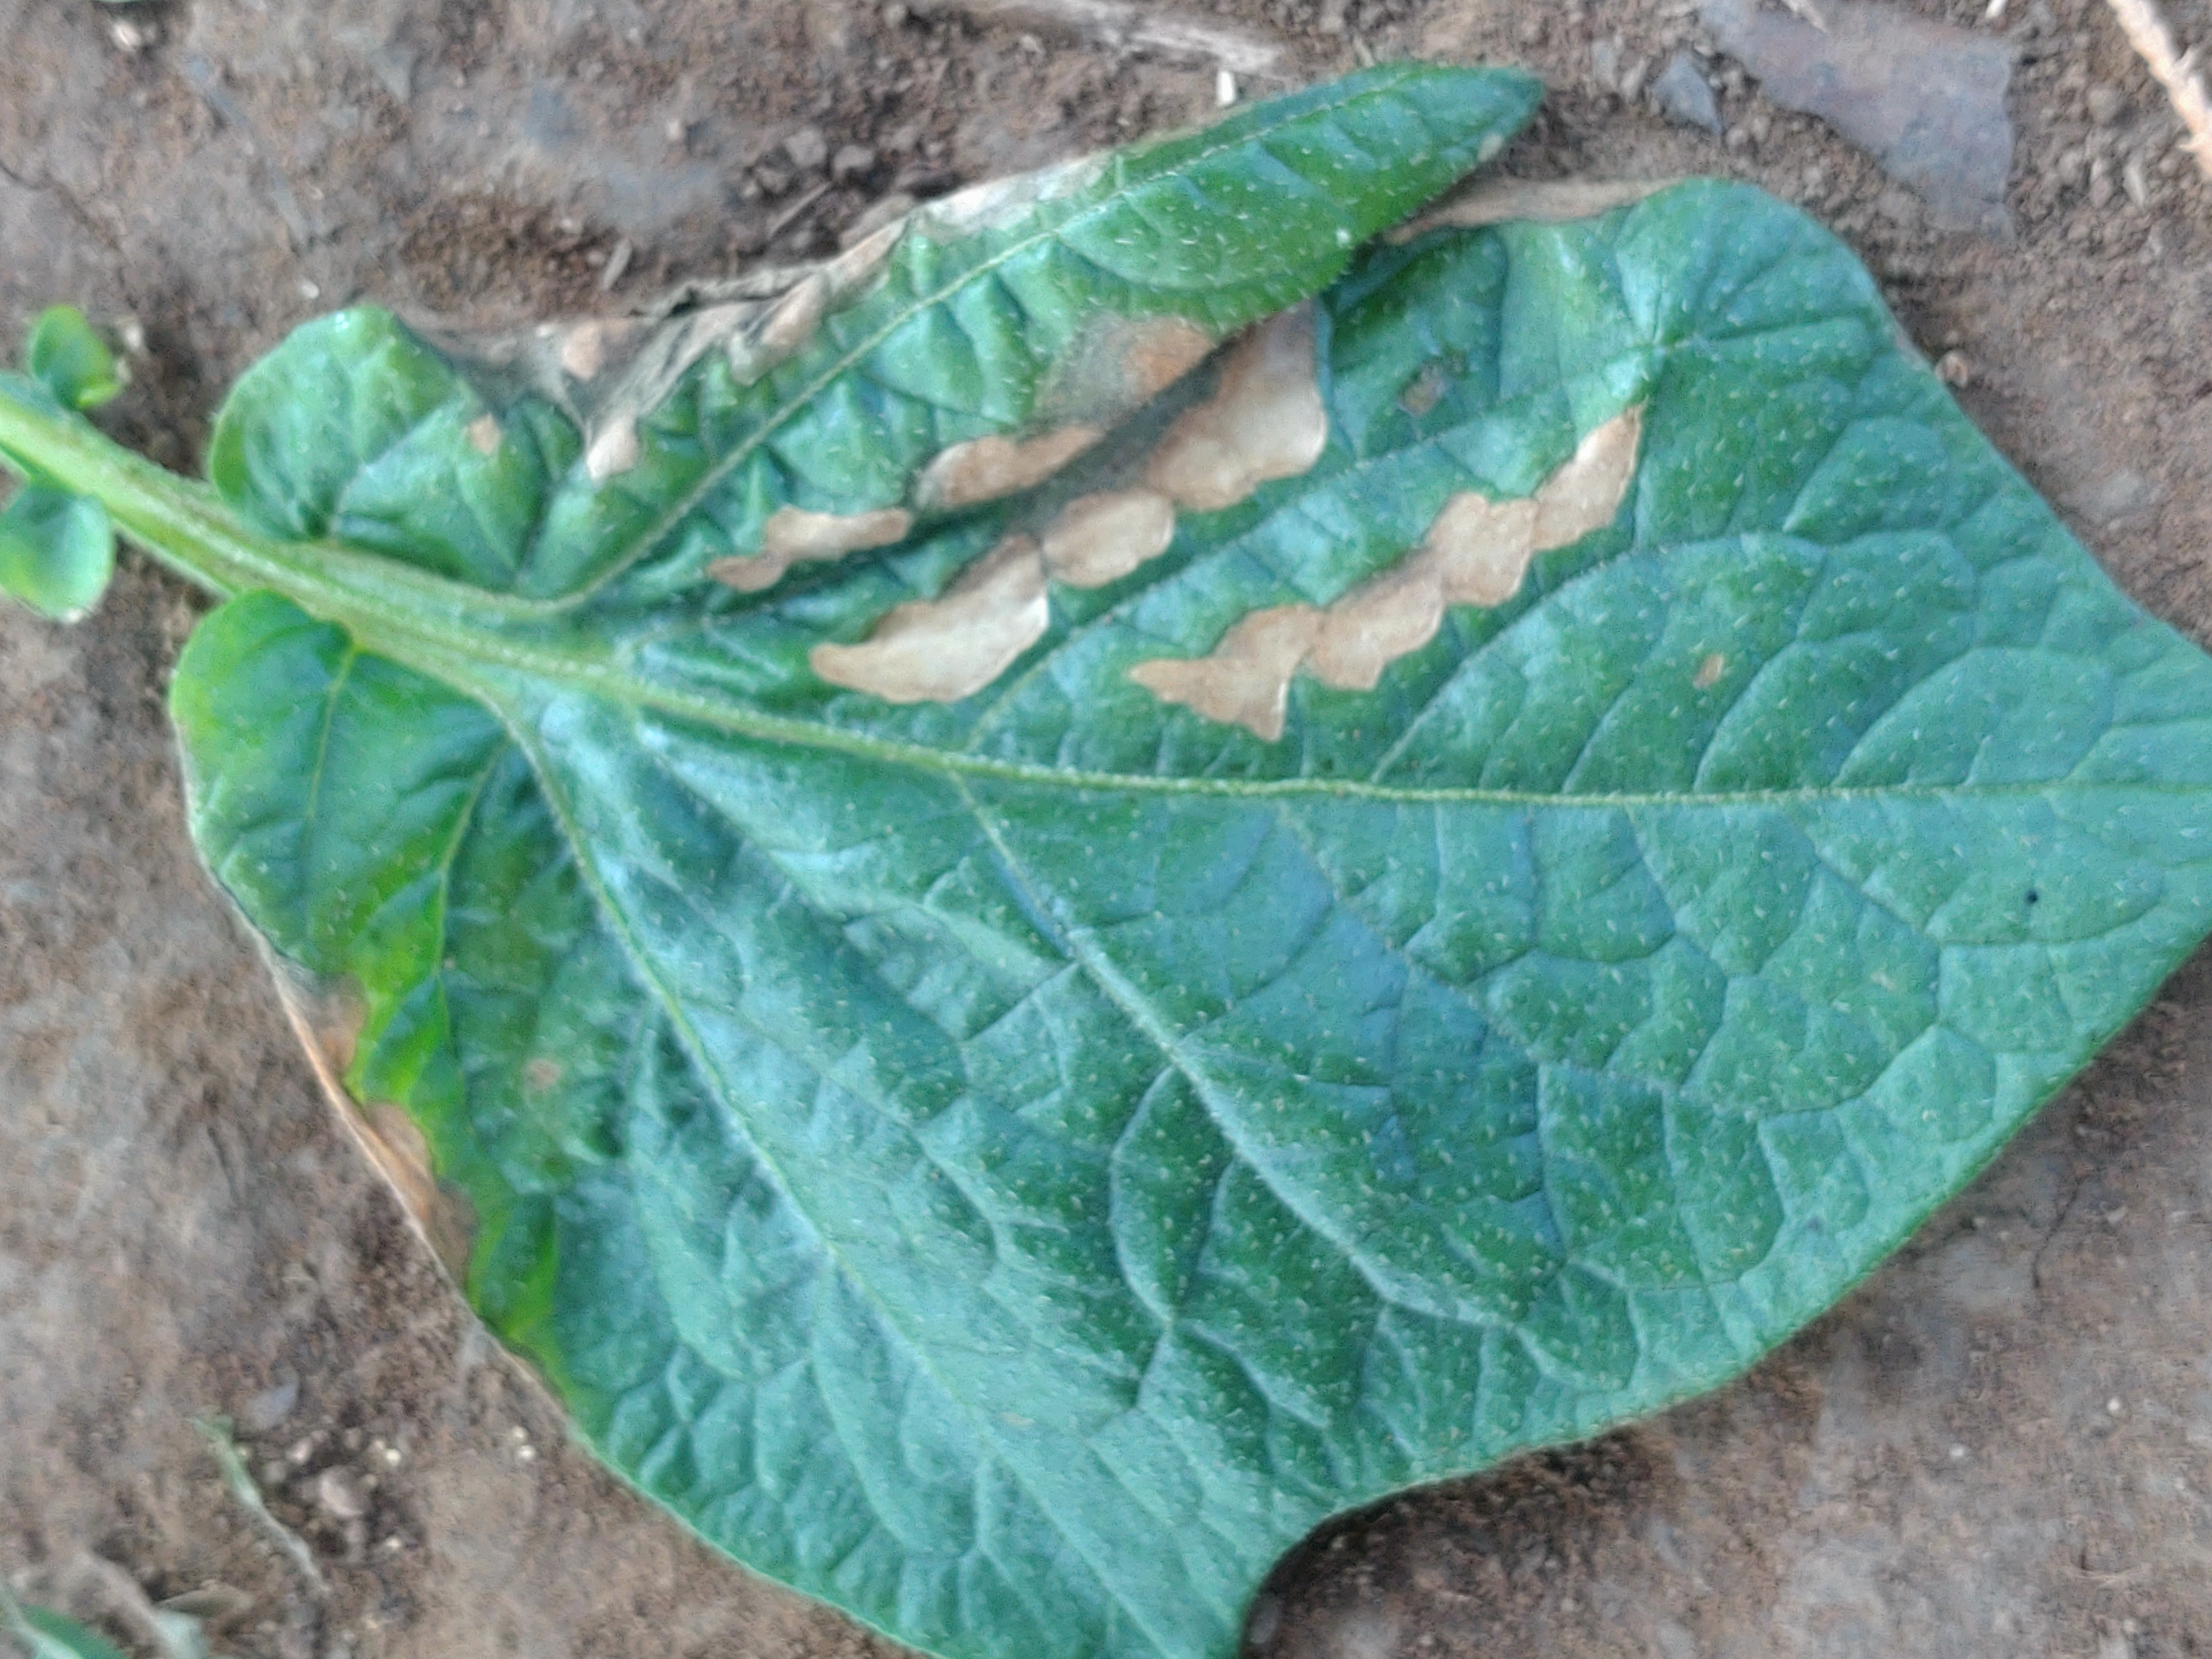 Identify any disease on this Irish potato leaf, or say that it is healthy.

early blight
